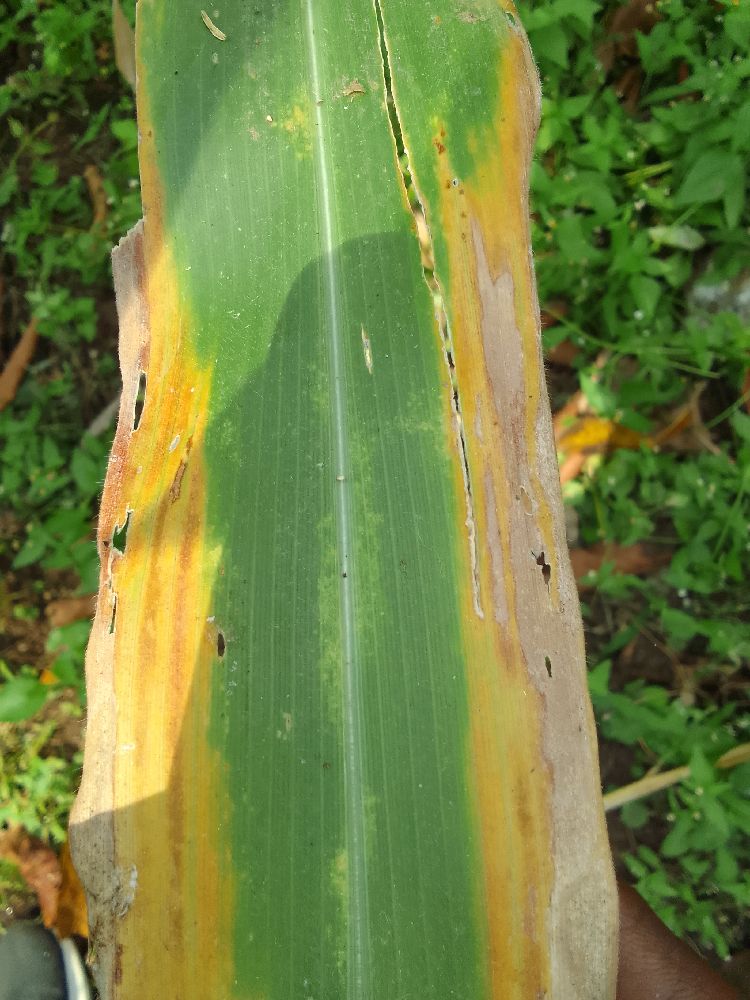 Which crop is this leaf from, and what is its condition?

maize, maize lethal necrosis
